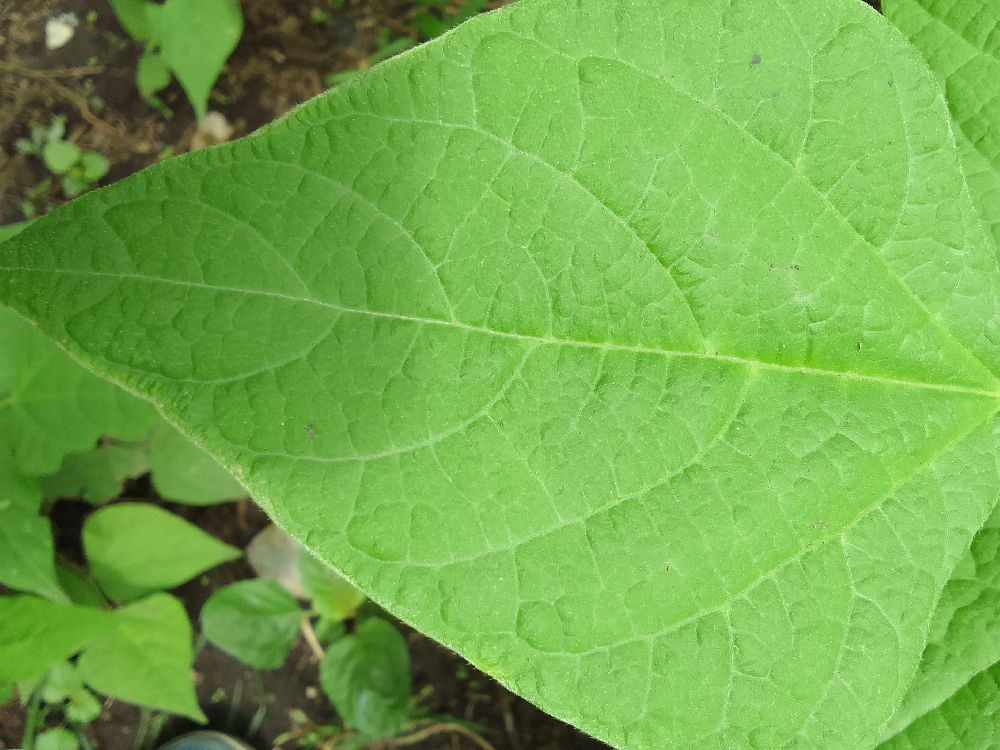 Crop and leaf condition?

common bean, healthy
